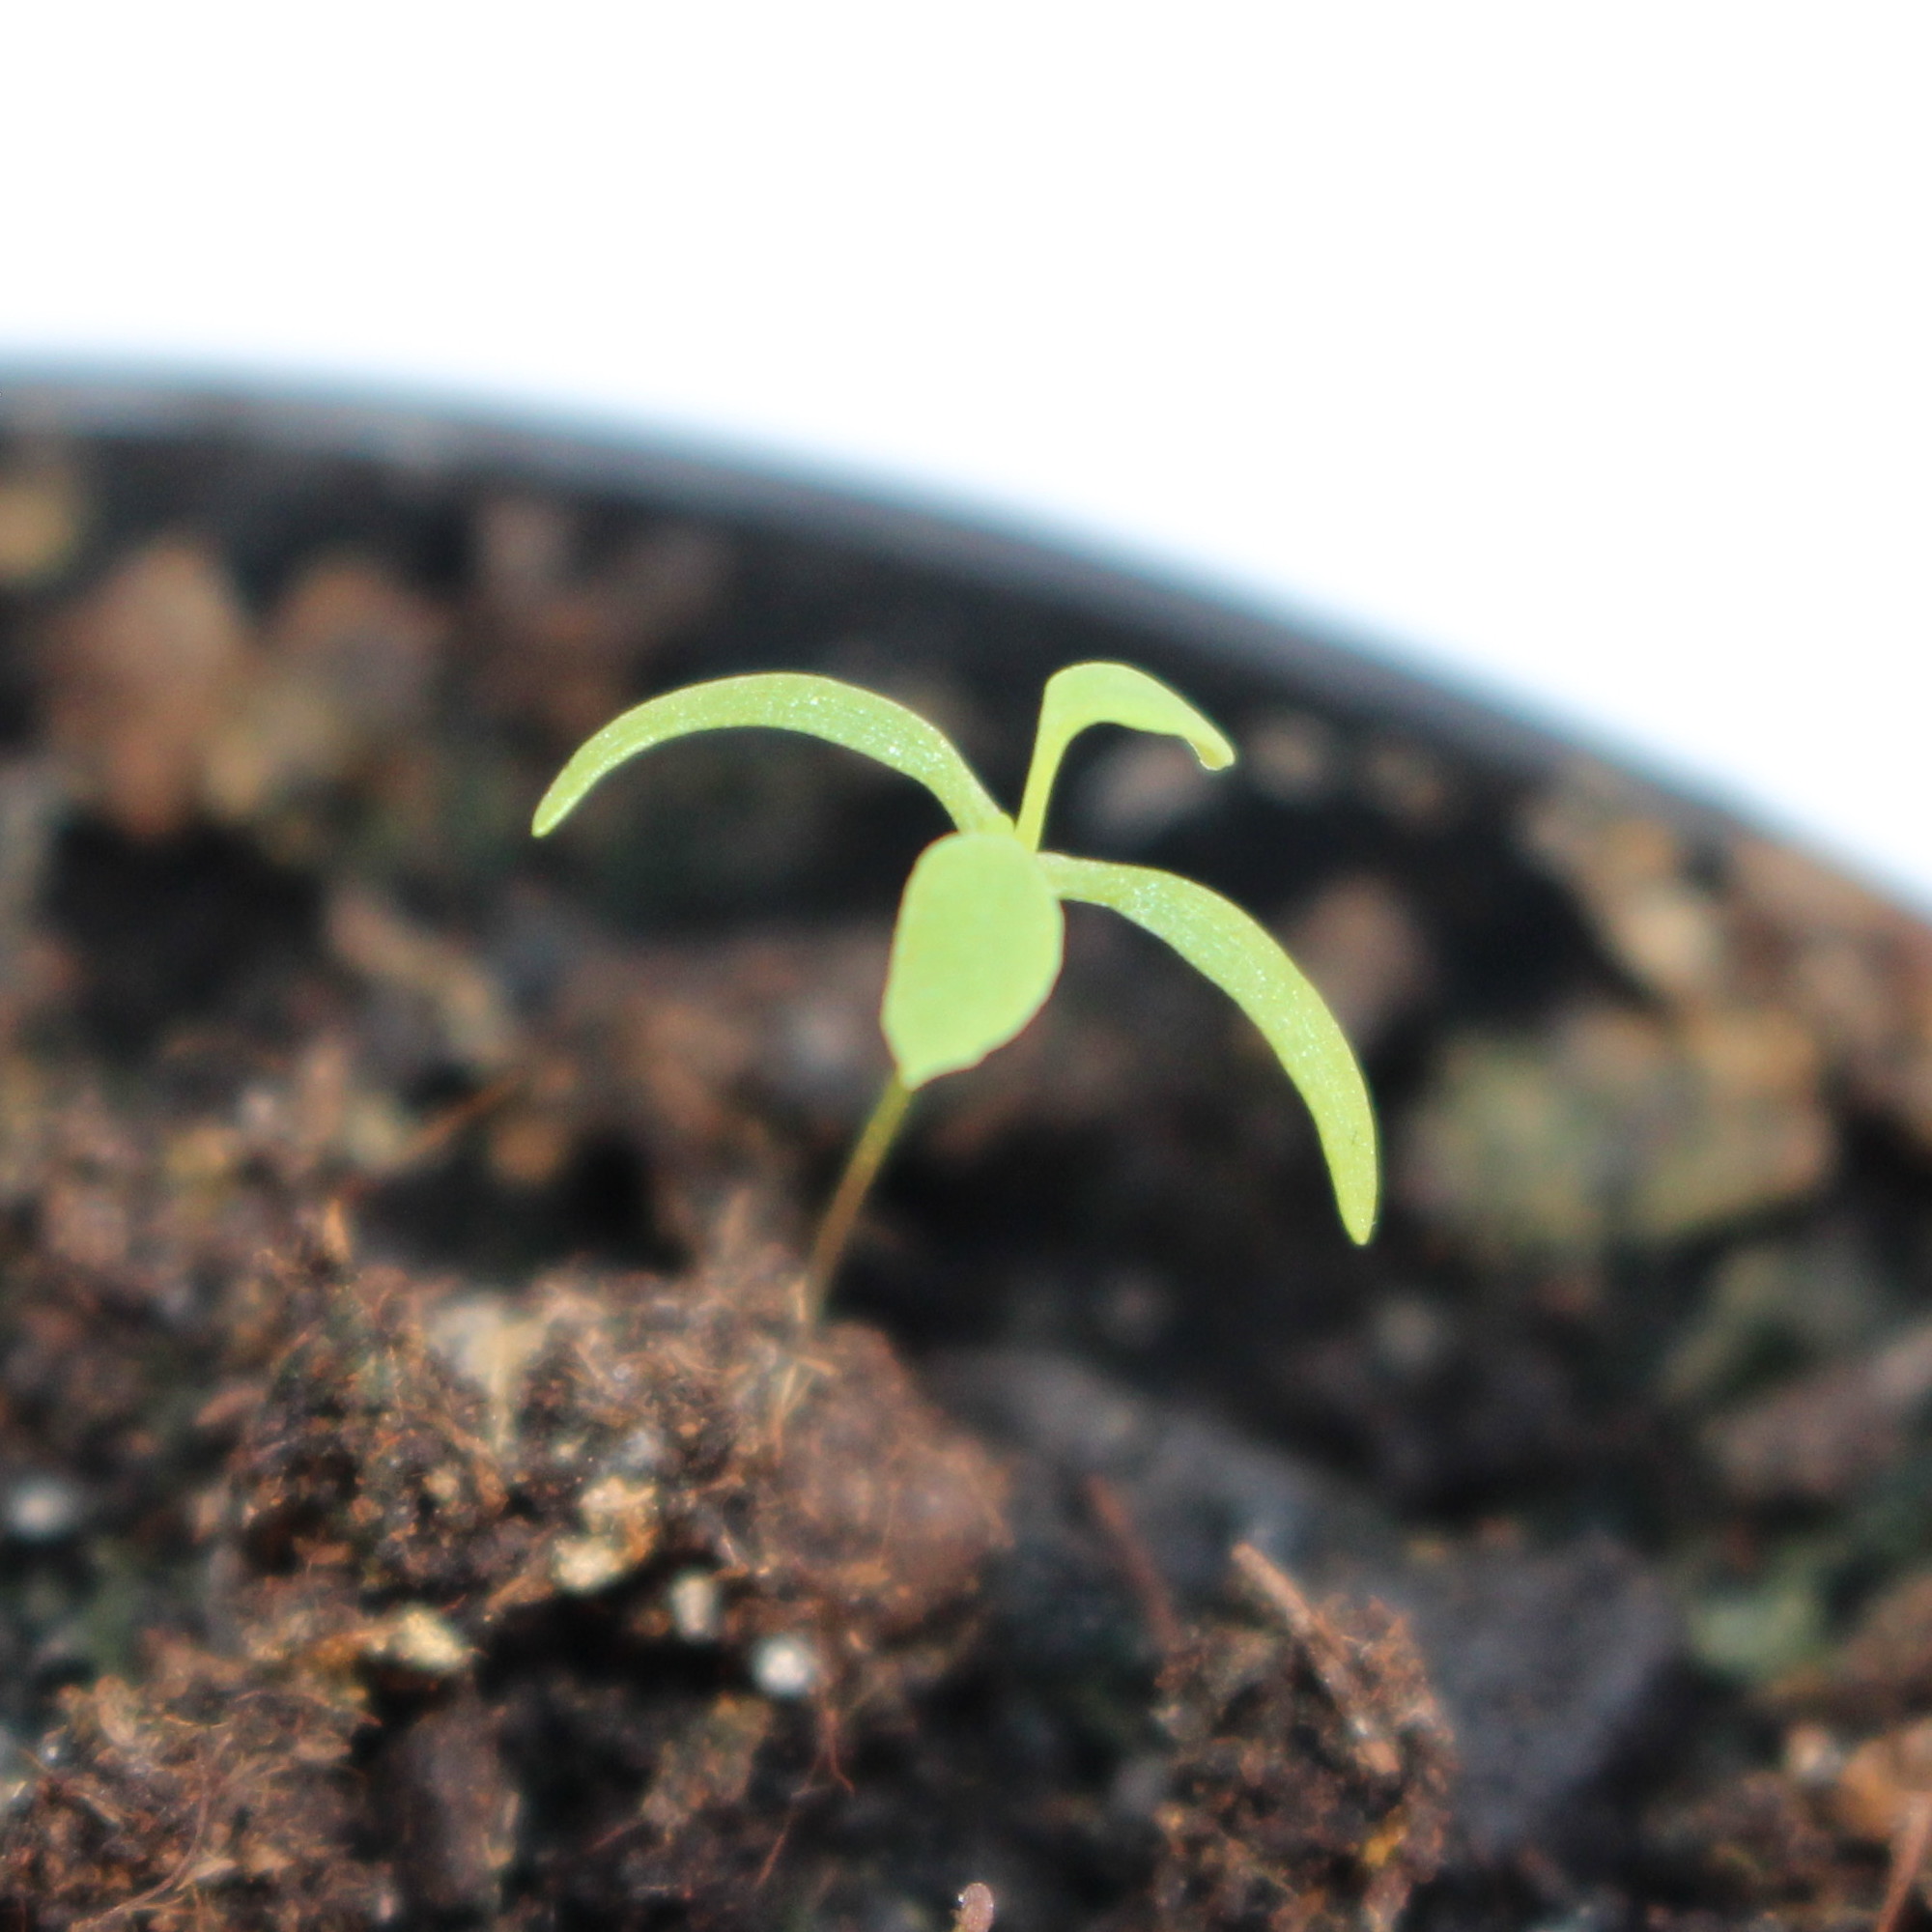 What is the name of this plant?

Papaver rhoeas
